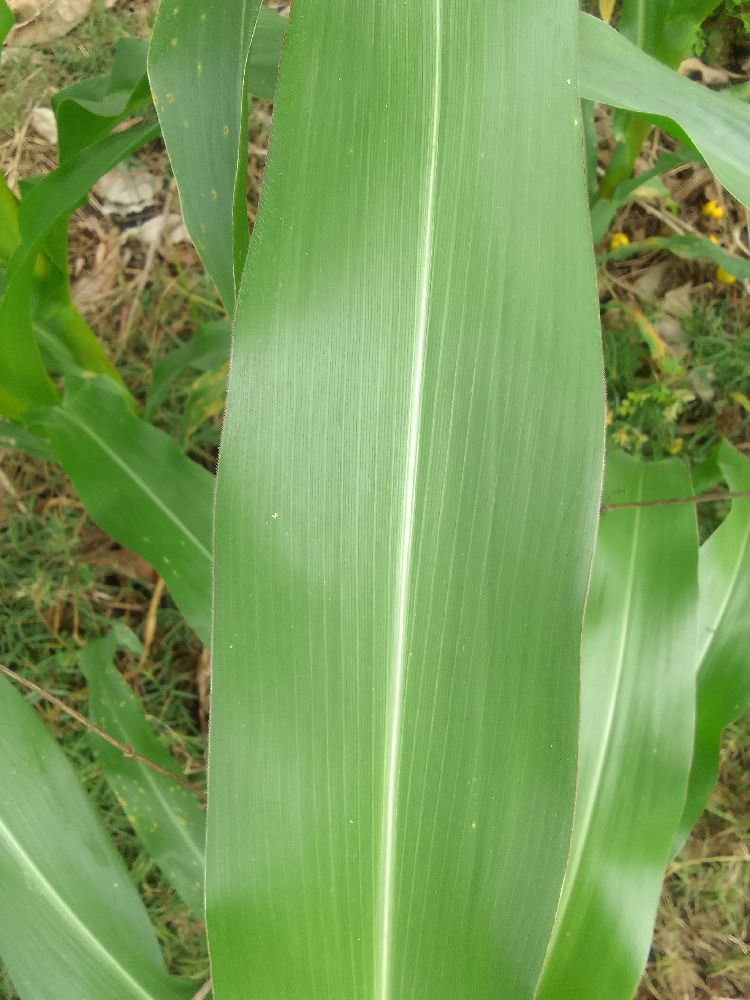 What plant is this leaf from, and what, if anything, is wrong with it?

maize, healthy
